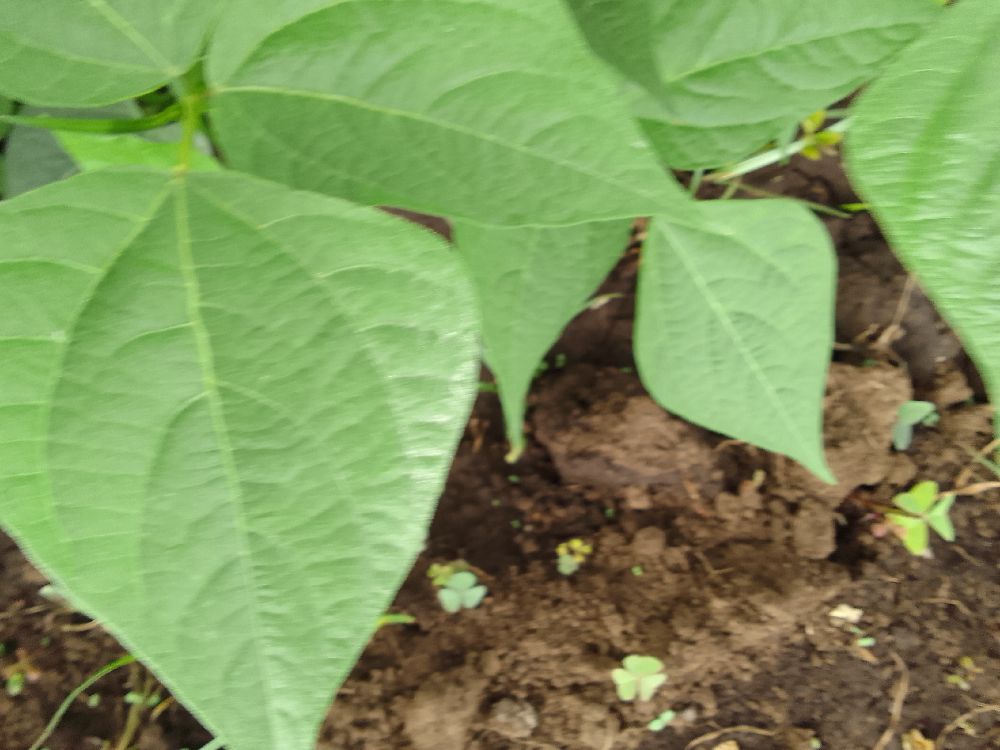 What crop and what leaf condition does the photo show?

common bean, healthy
